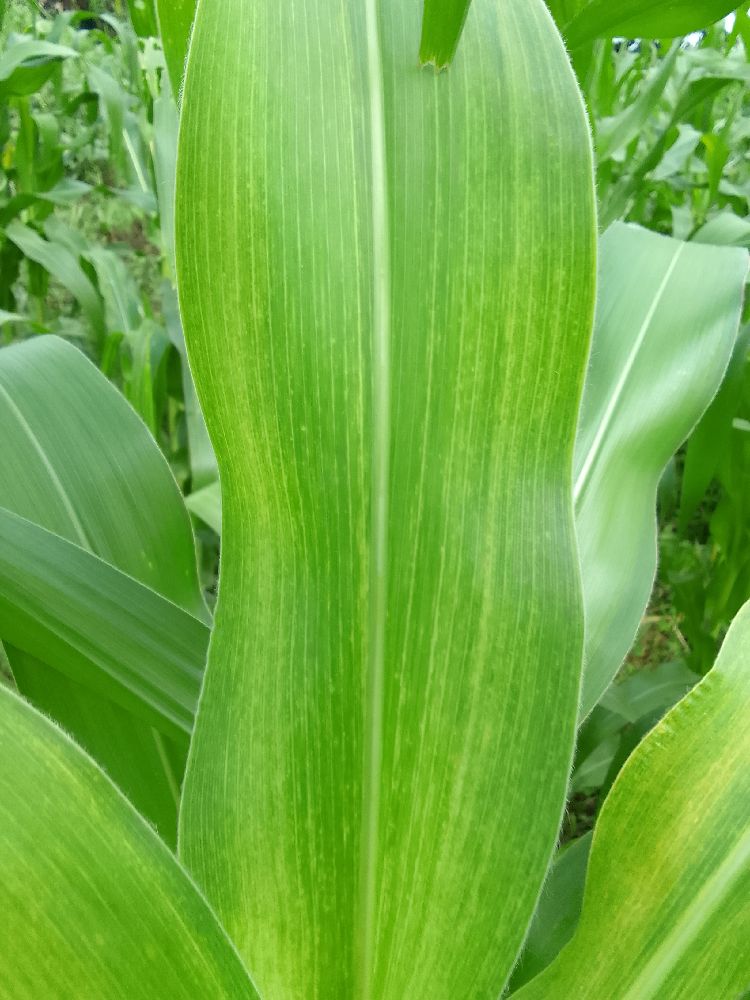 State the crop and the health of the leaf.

maize, maize lethal necrosis
